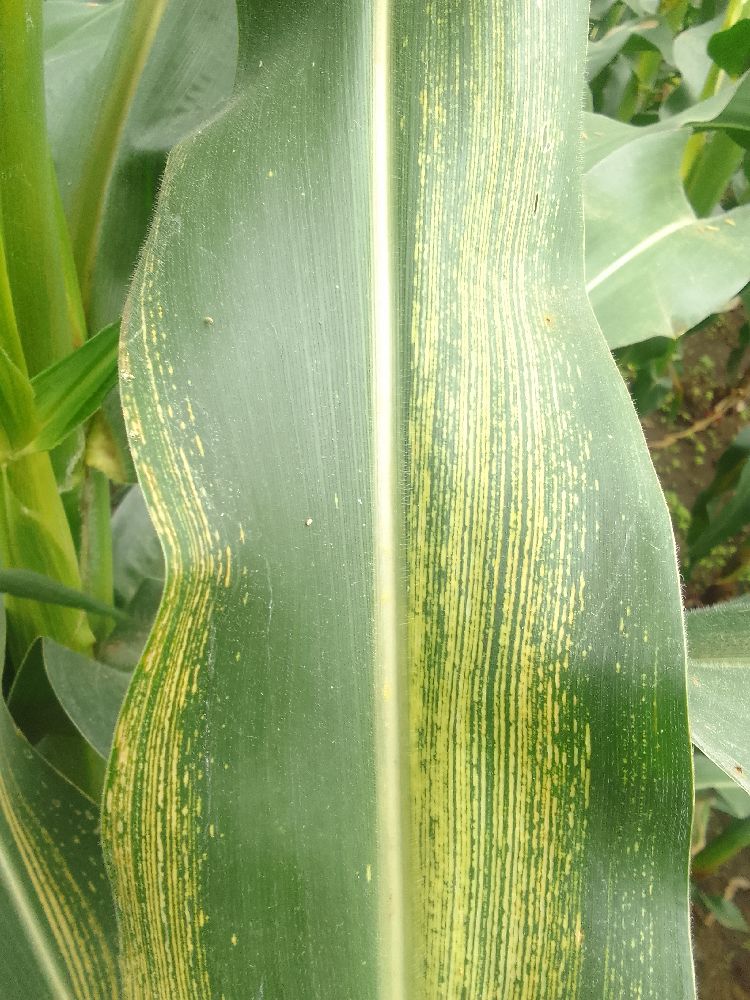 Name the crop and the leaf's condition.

maize, maize streak virus
